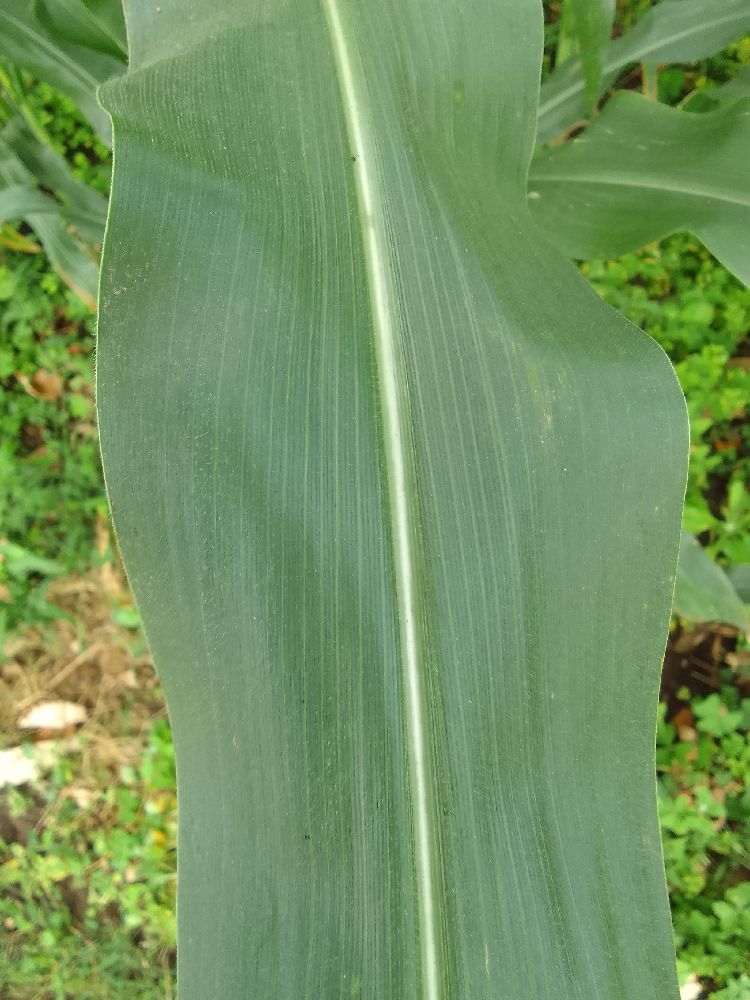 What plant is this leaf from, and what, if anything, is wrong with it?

maize, healthy
